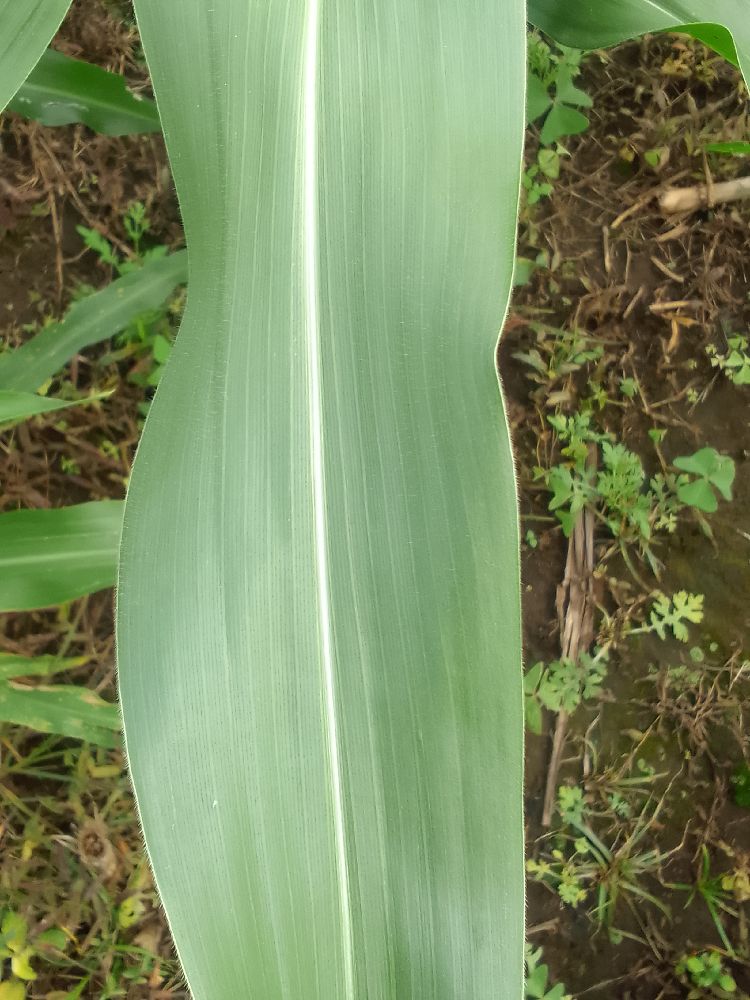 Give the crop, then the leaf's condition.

maize, healthy
